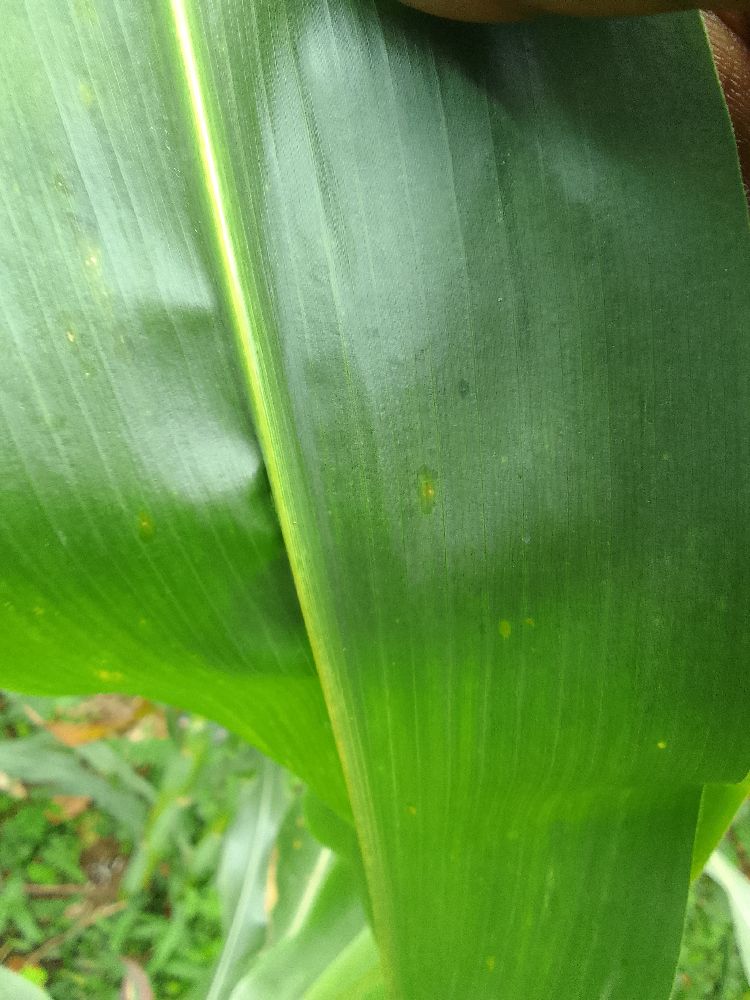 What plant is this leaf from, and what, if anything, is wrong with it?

maize, healthy
